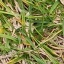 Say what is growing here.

grass
